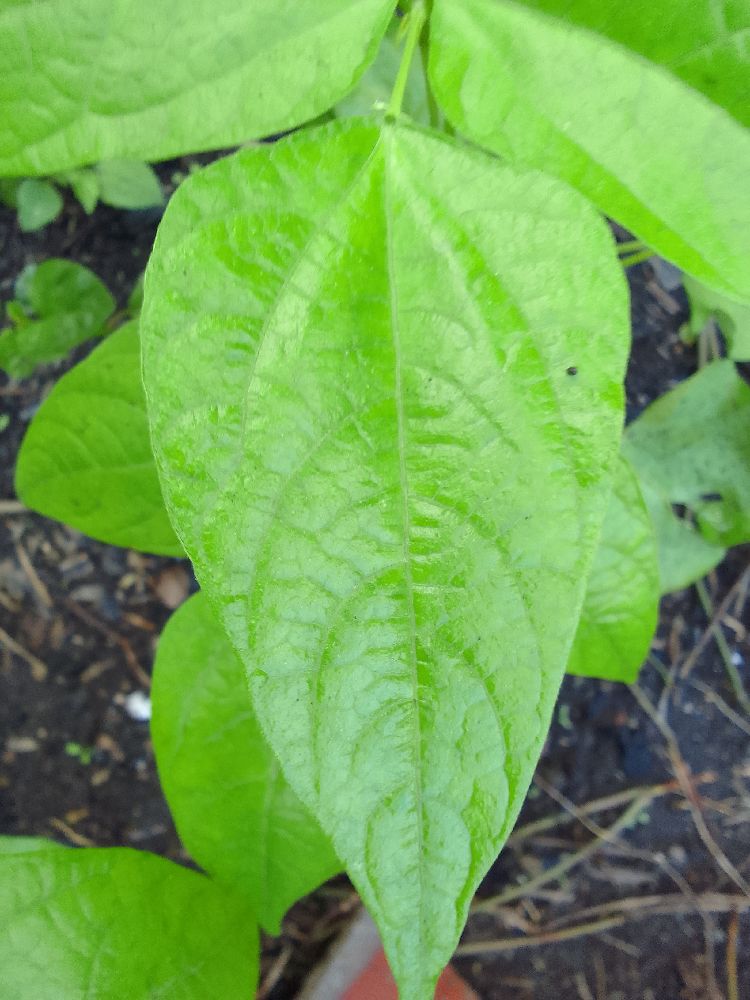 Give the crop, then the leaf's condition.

common bean, healthy
